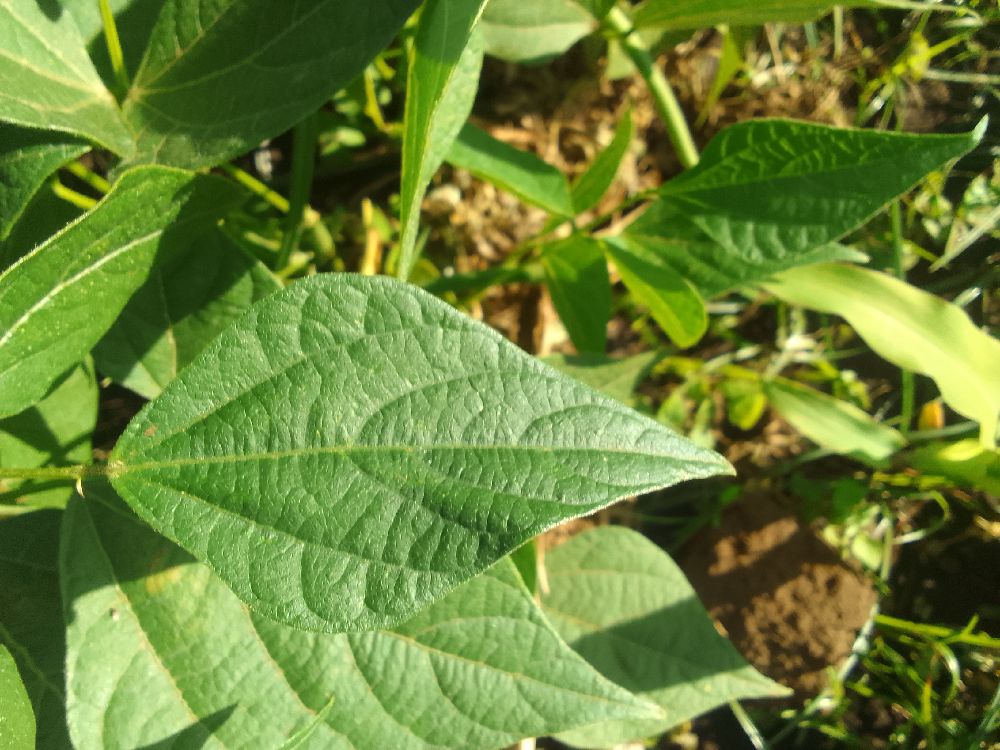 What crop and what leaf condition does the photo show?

common bean, healthy
